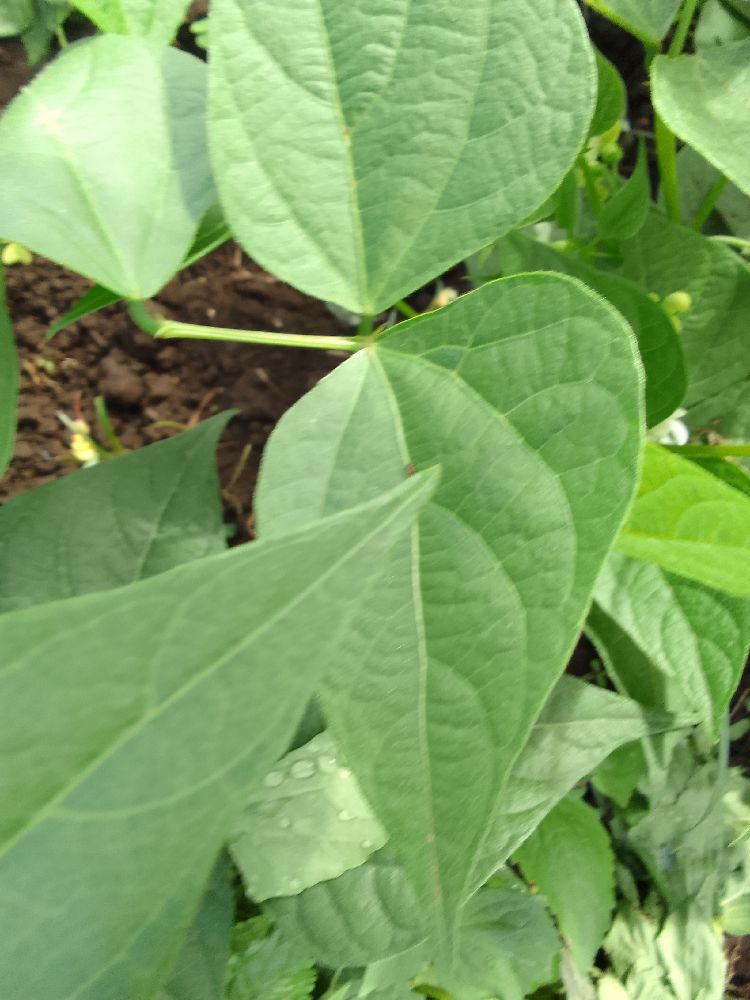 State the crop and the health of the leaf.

common bean, healthy
